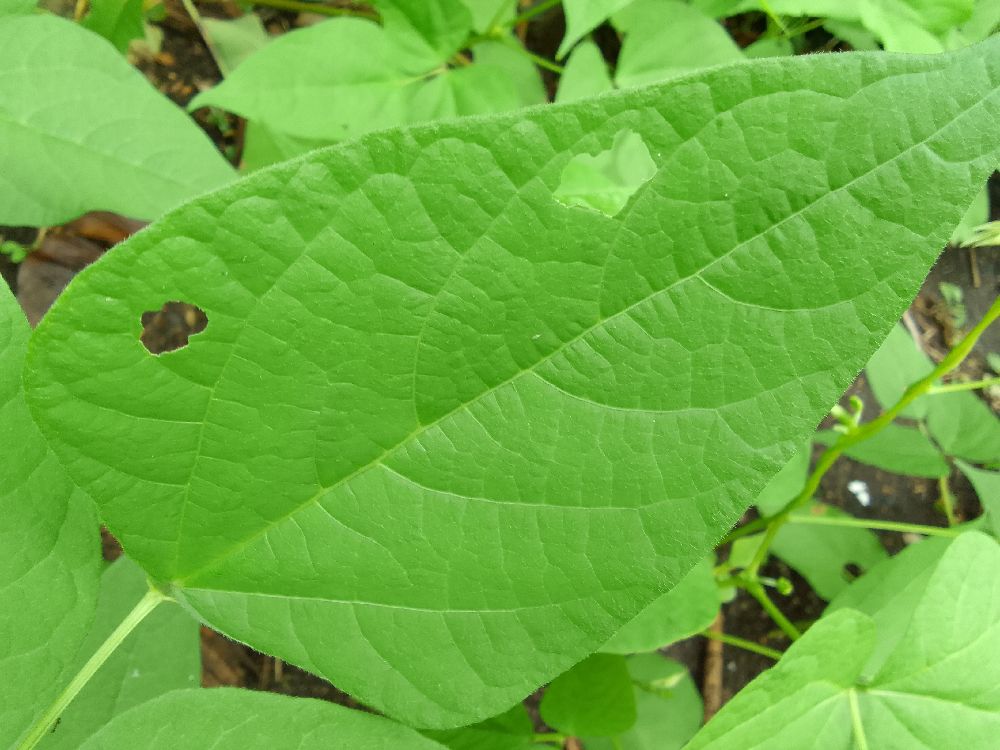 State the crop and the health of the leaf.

common bean, healthy
